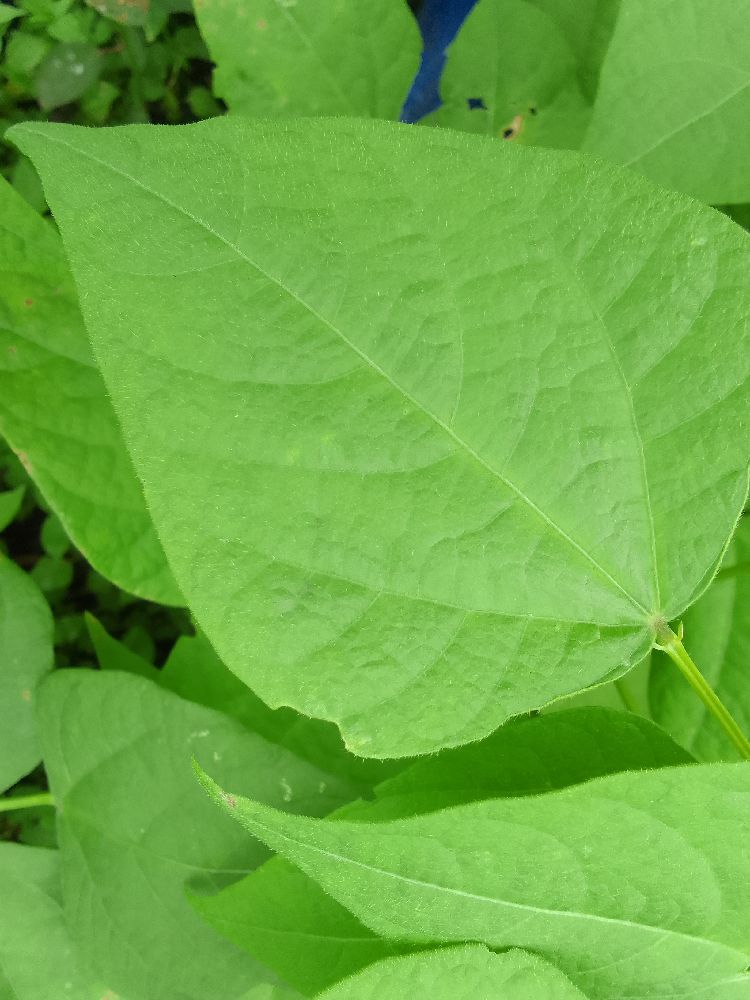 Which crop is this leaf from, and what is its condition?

common bean, healthy
